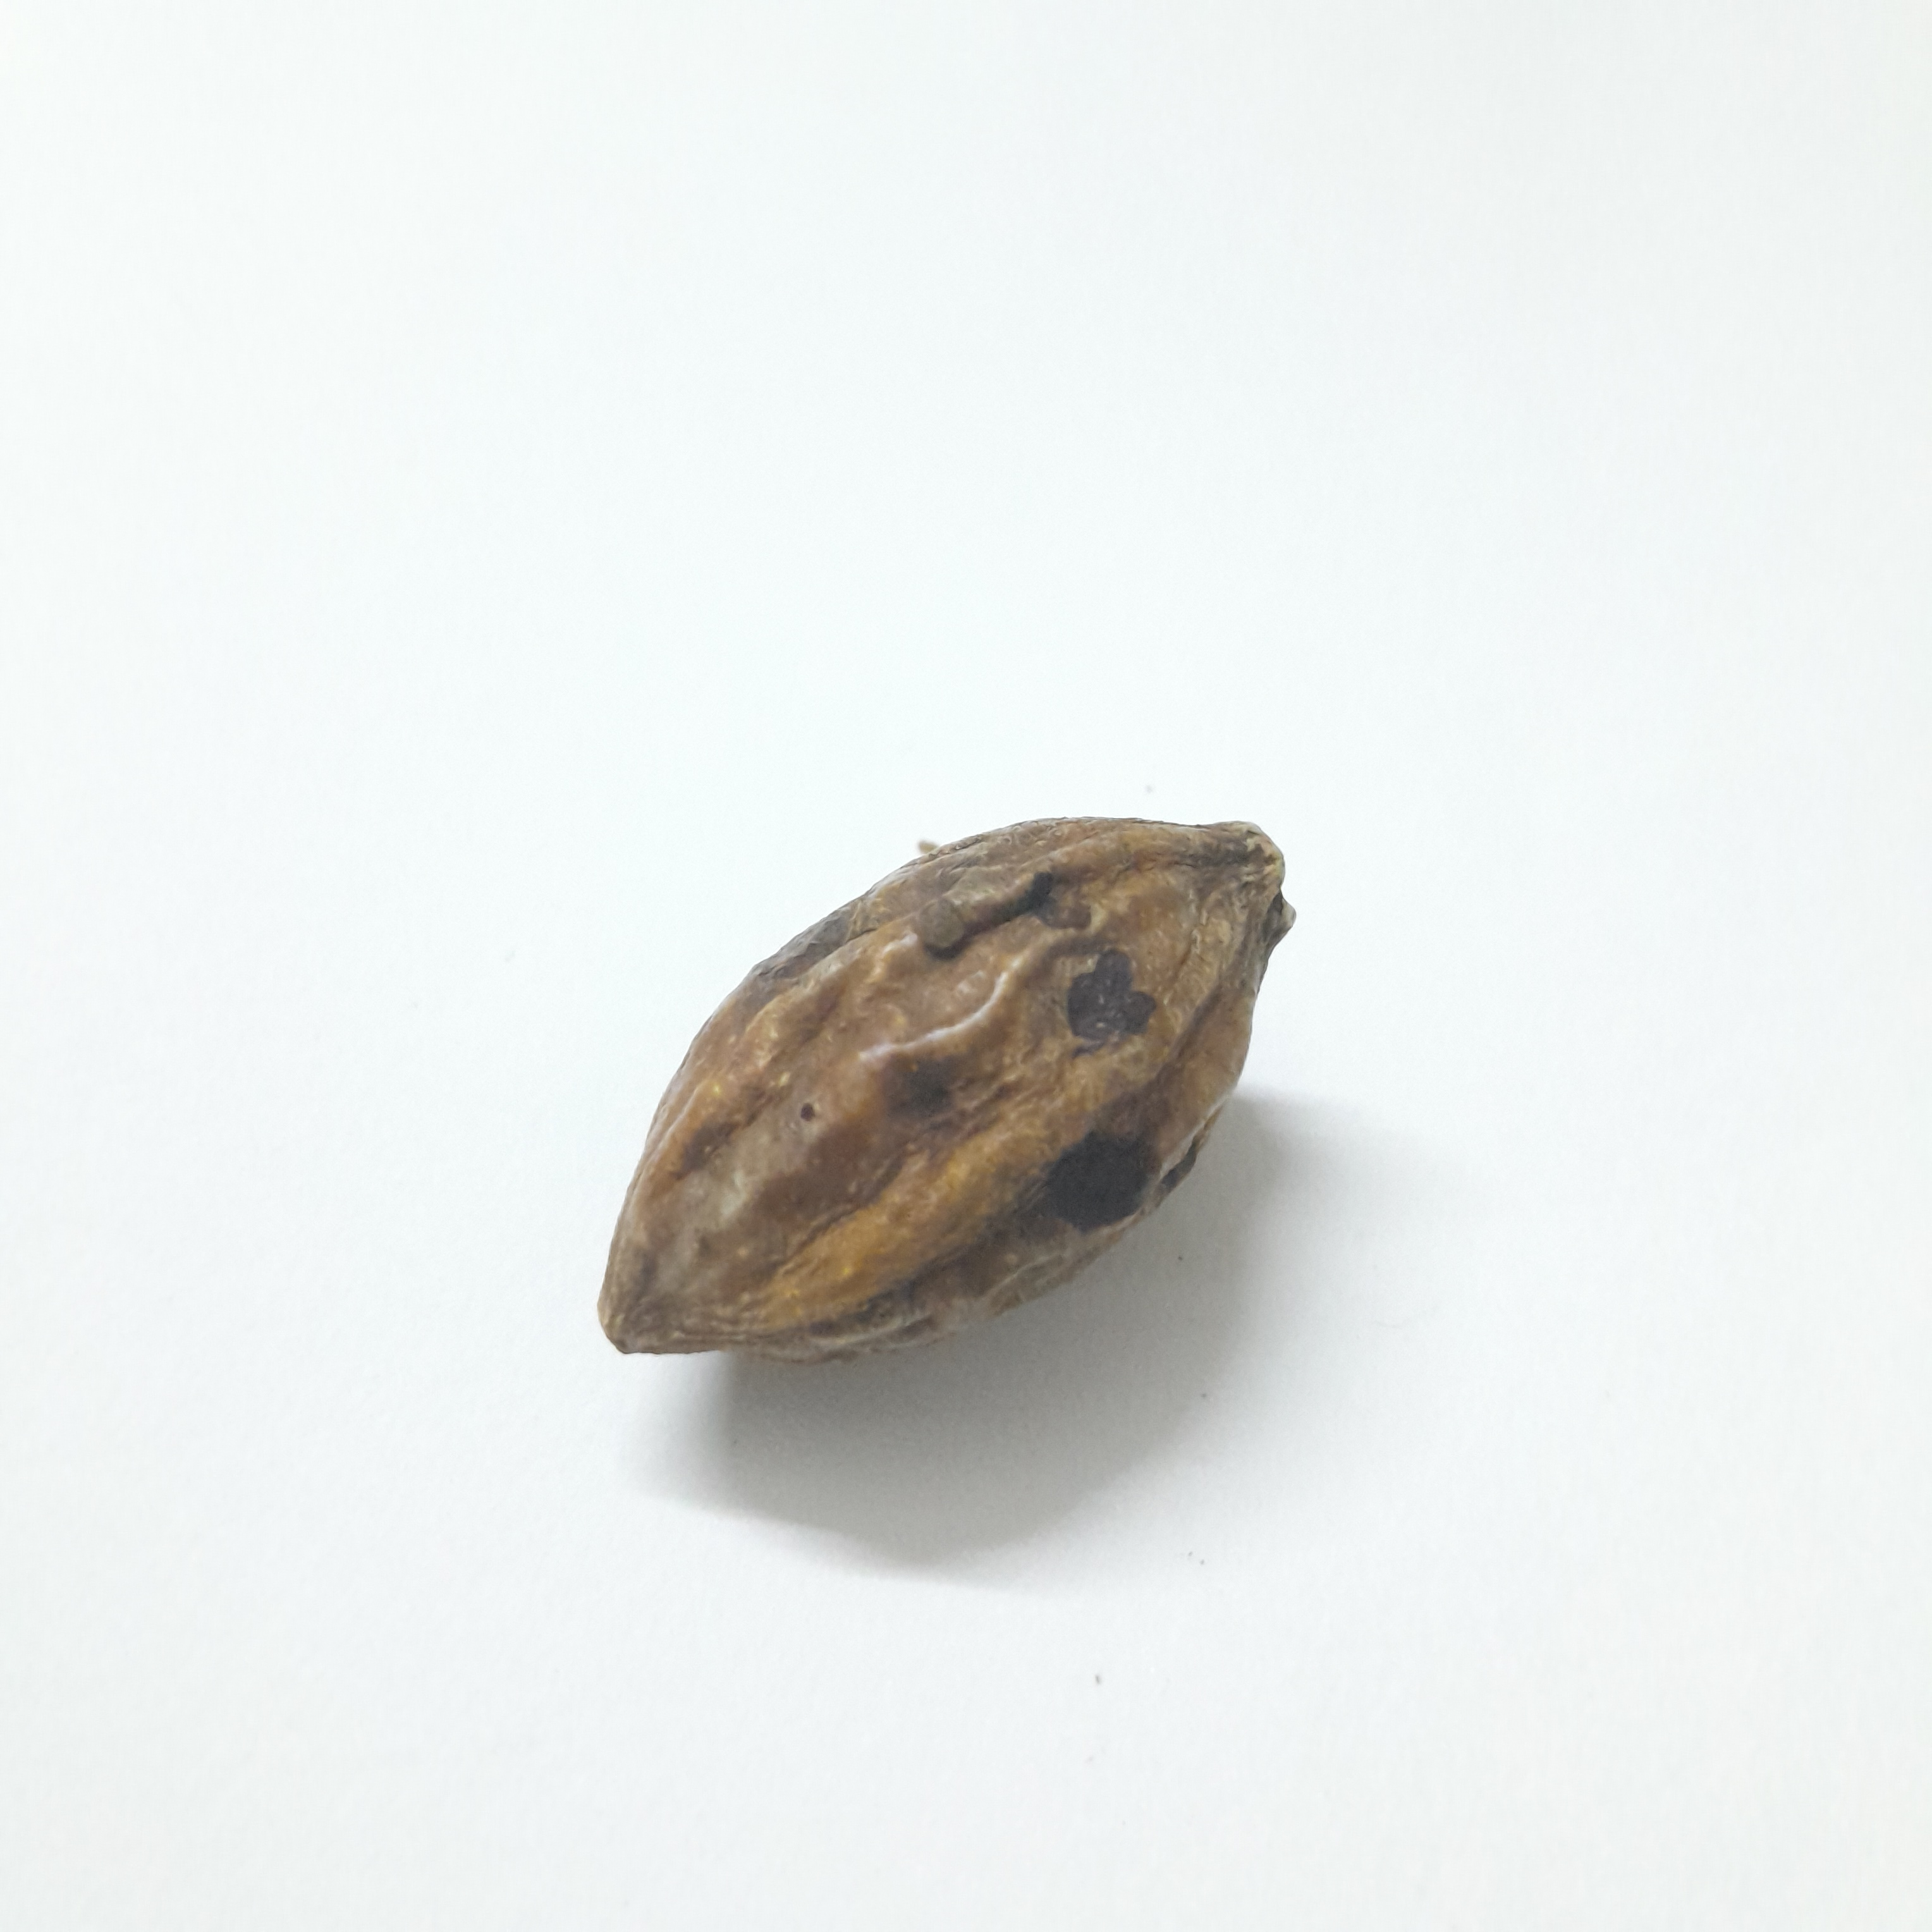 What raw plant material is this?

hirdaa
